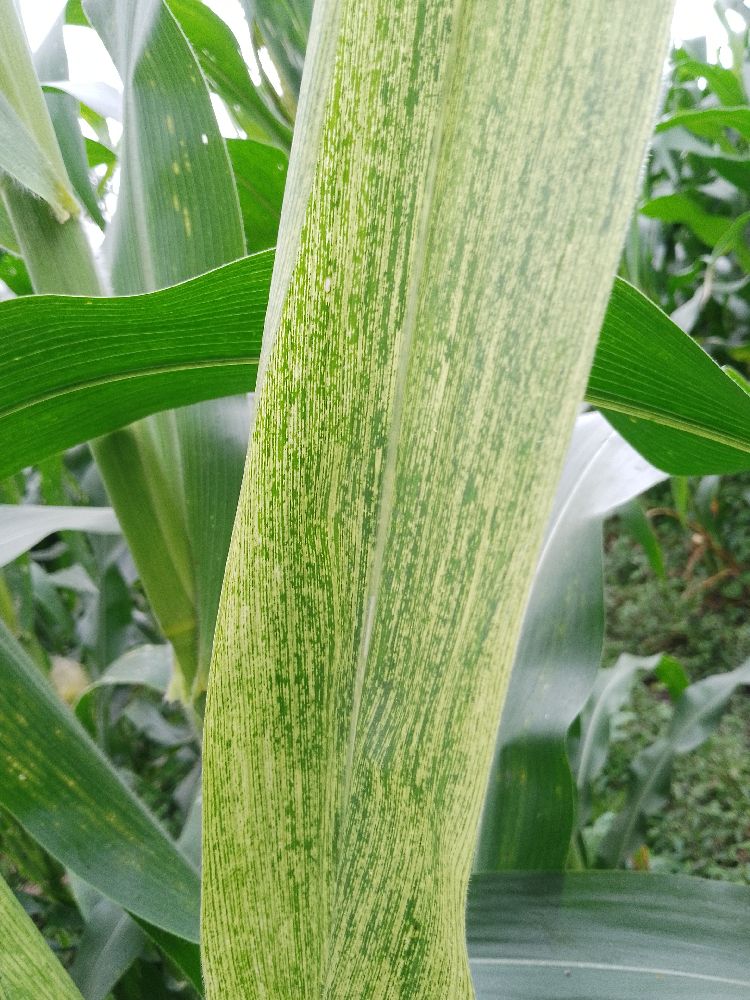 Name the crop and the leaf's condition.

maize, maize lethal necrosis
